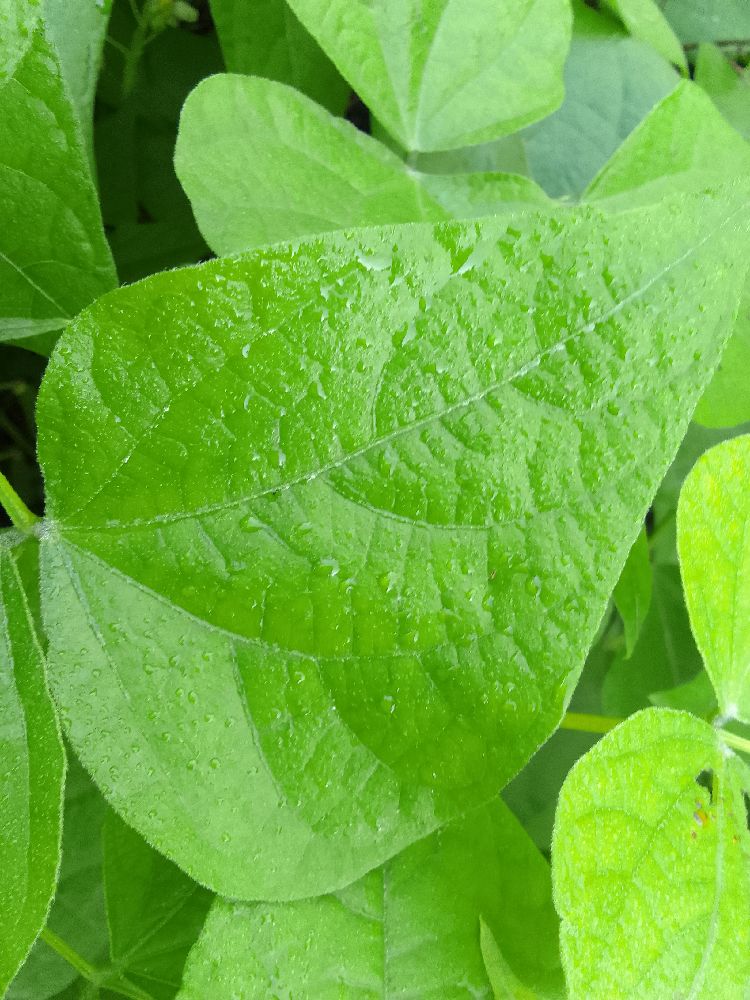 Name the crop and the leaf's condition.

common bean, healthy
